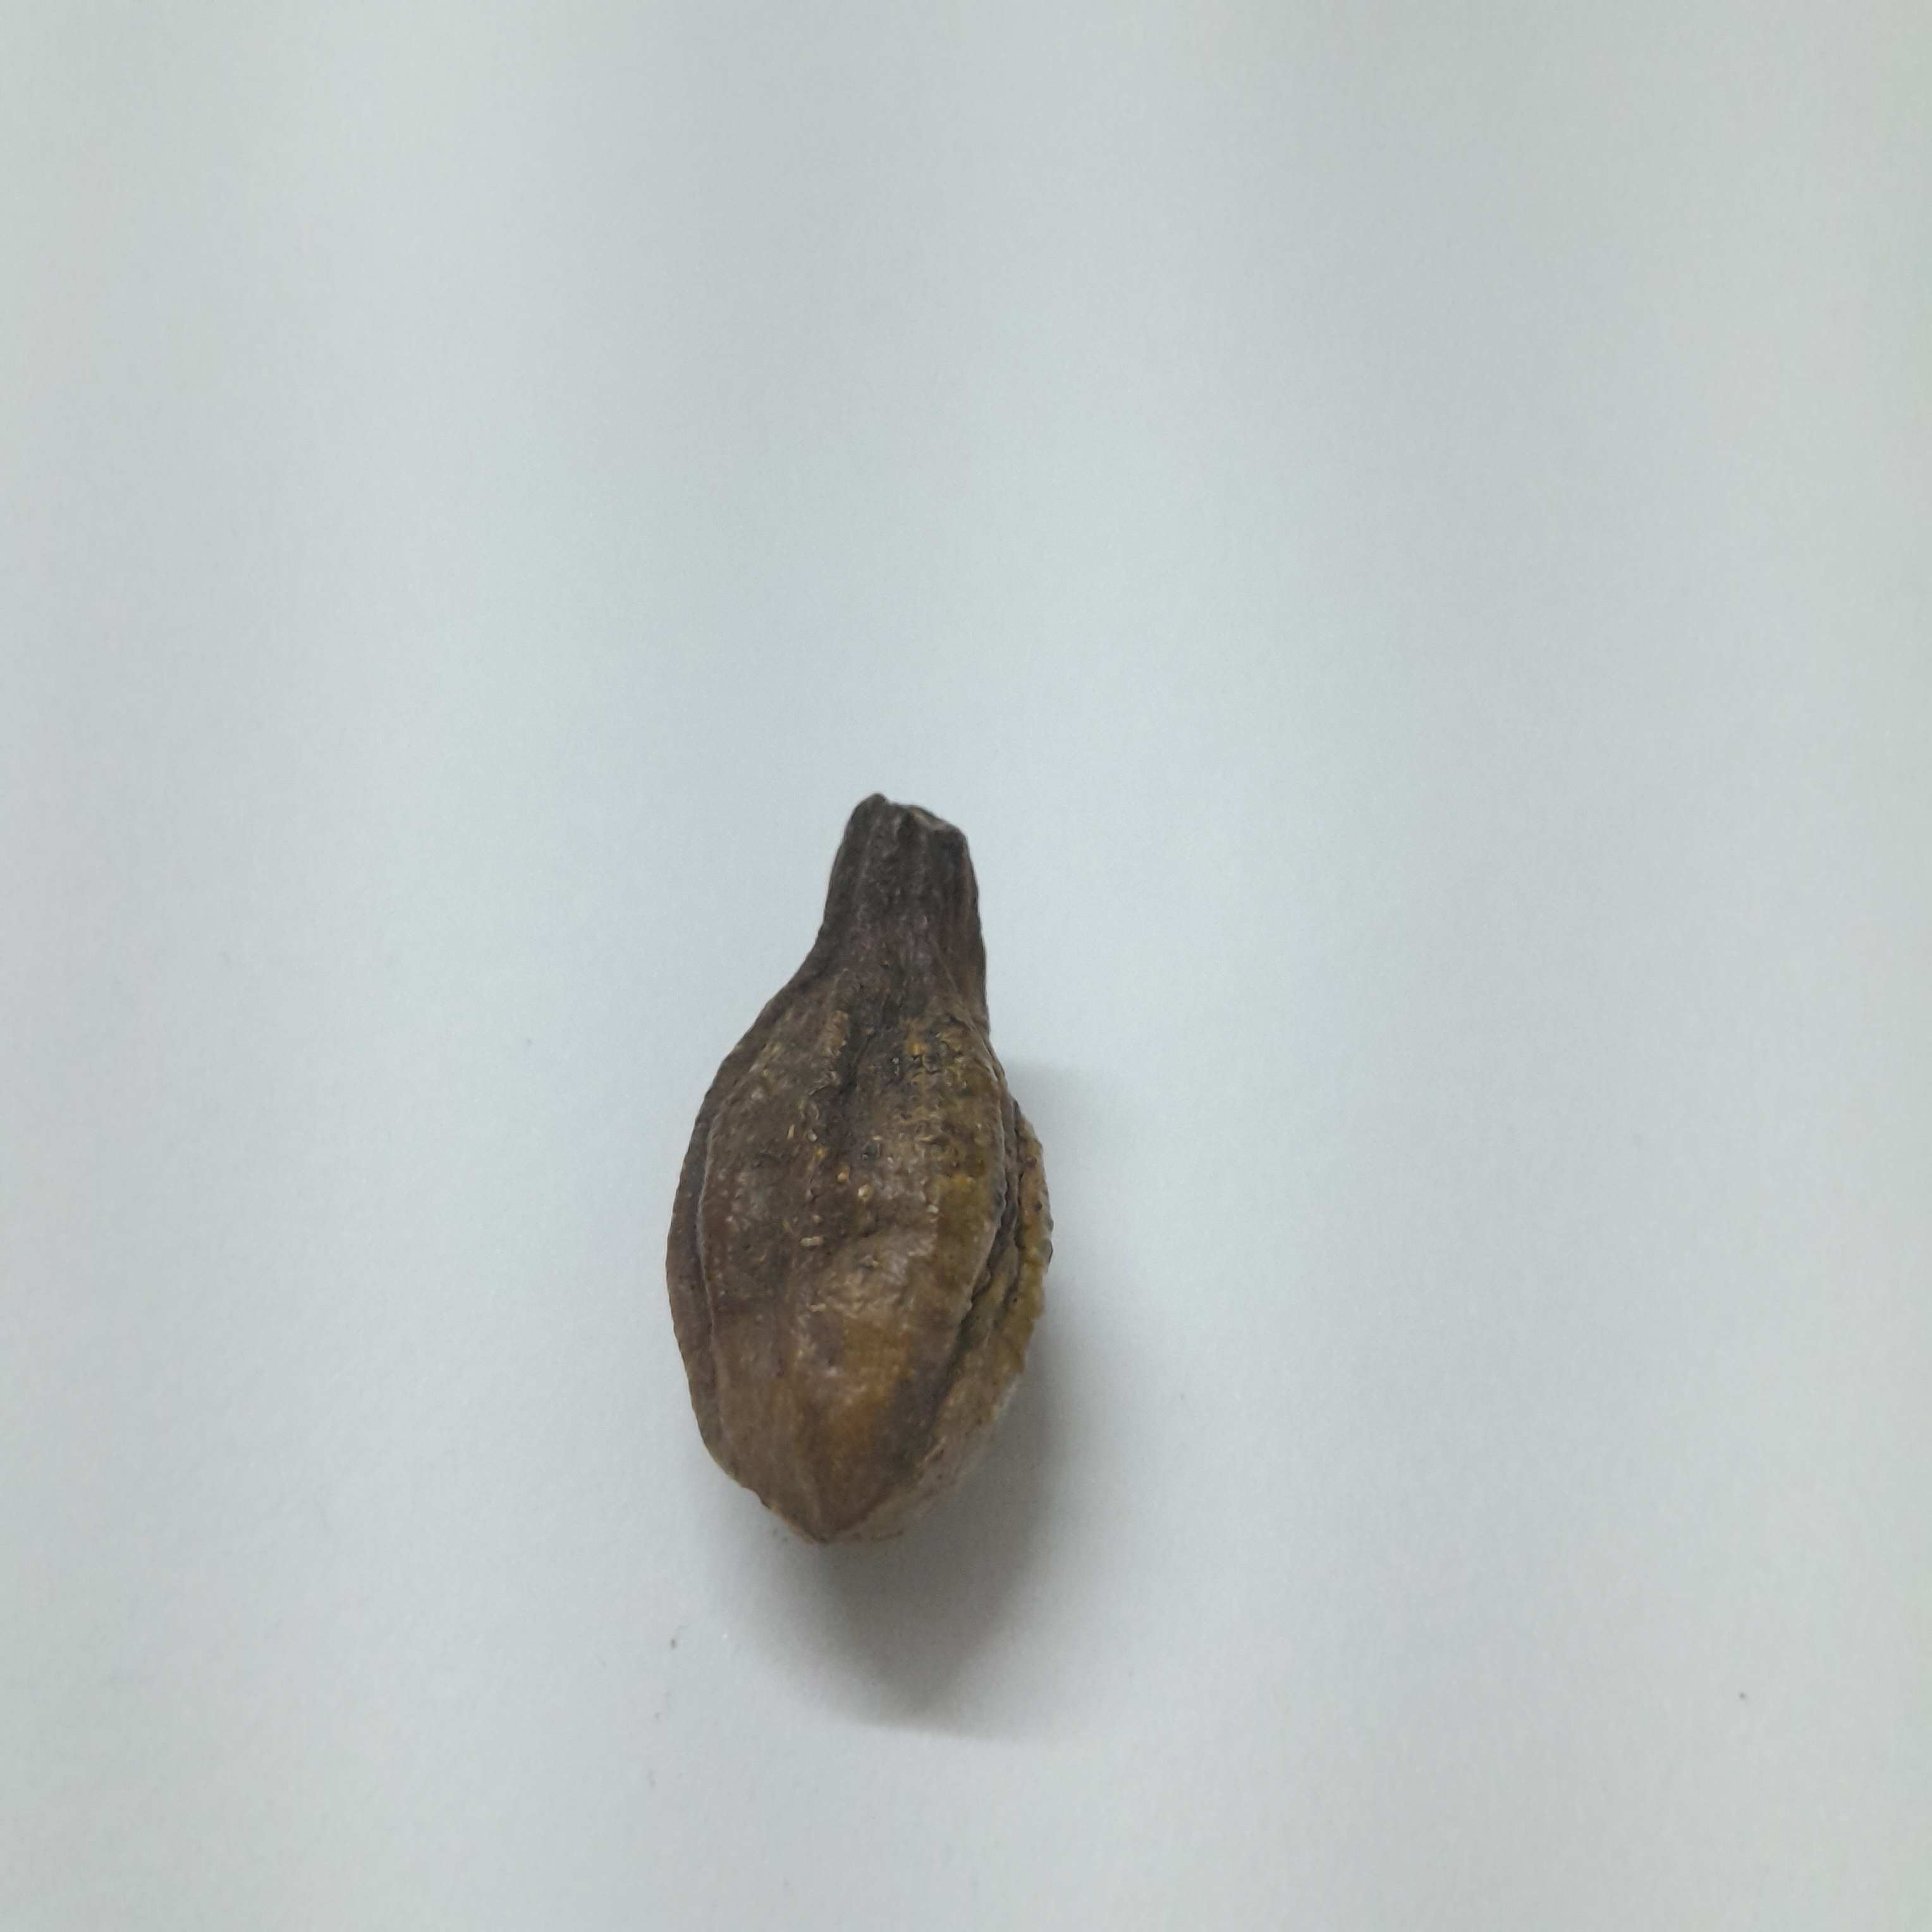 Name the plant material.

hirdaa
